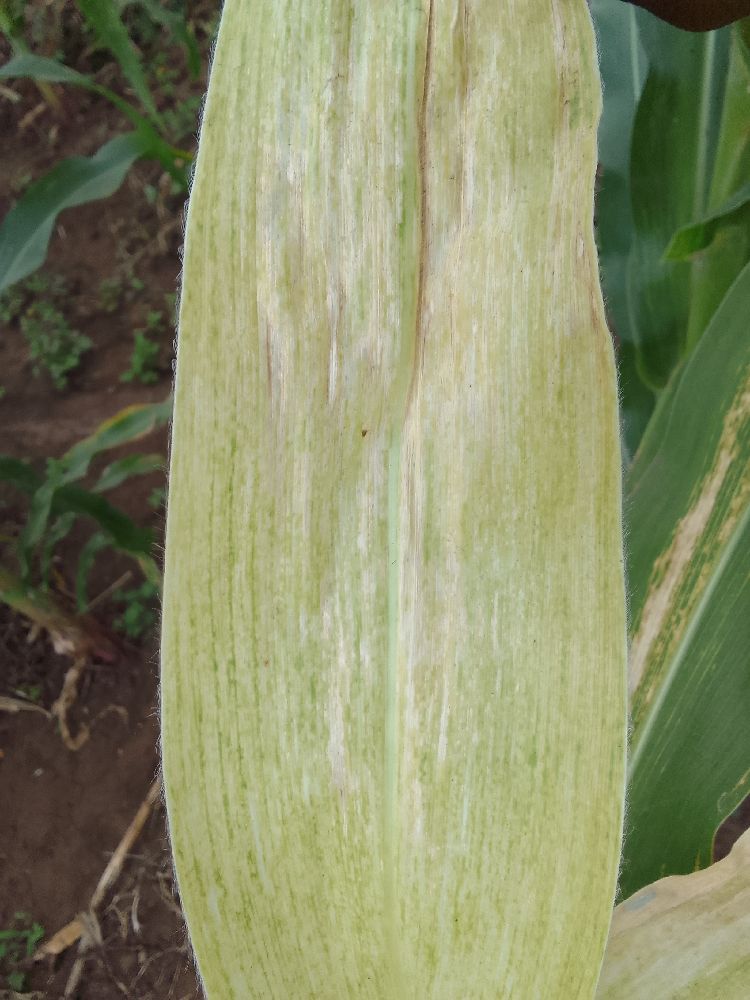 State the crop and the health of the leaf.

maize, maize lethal necrosis
